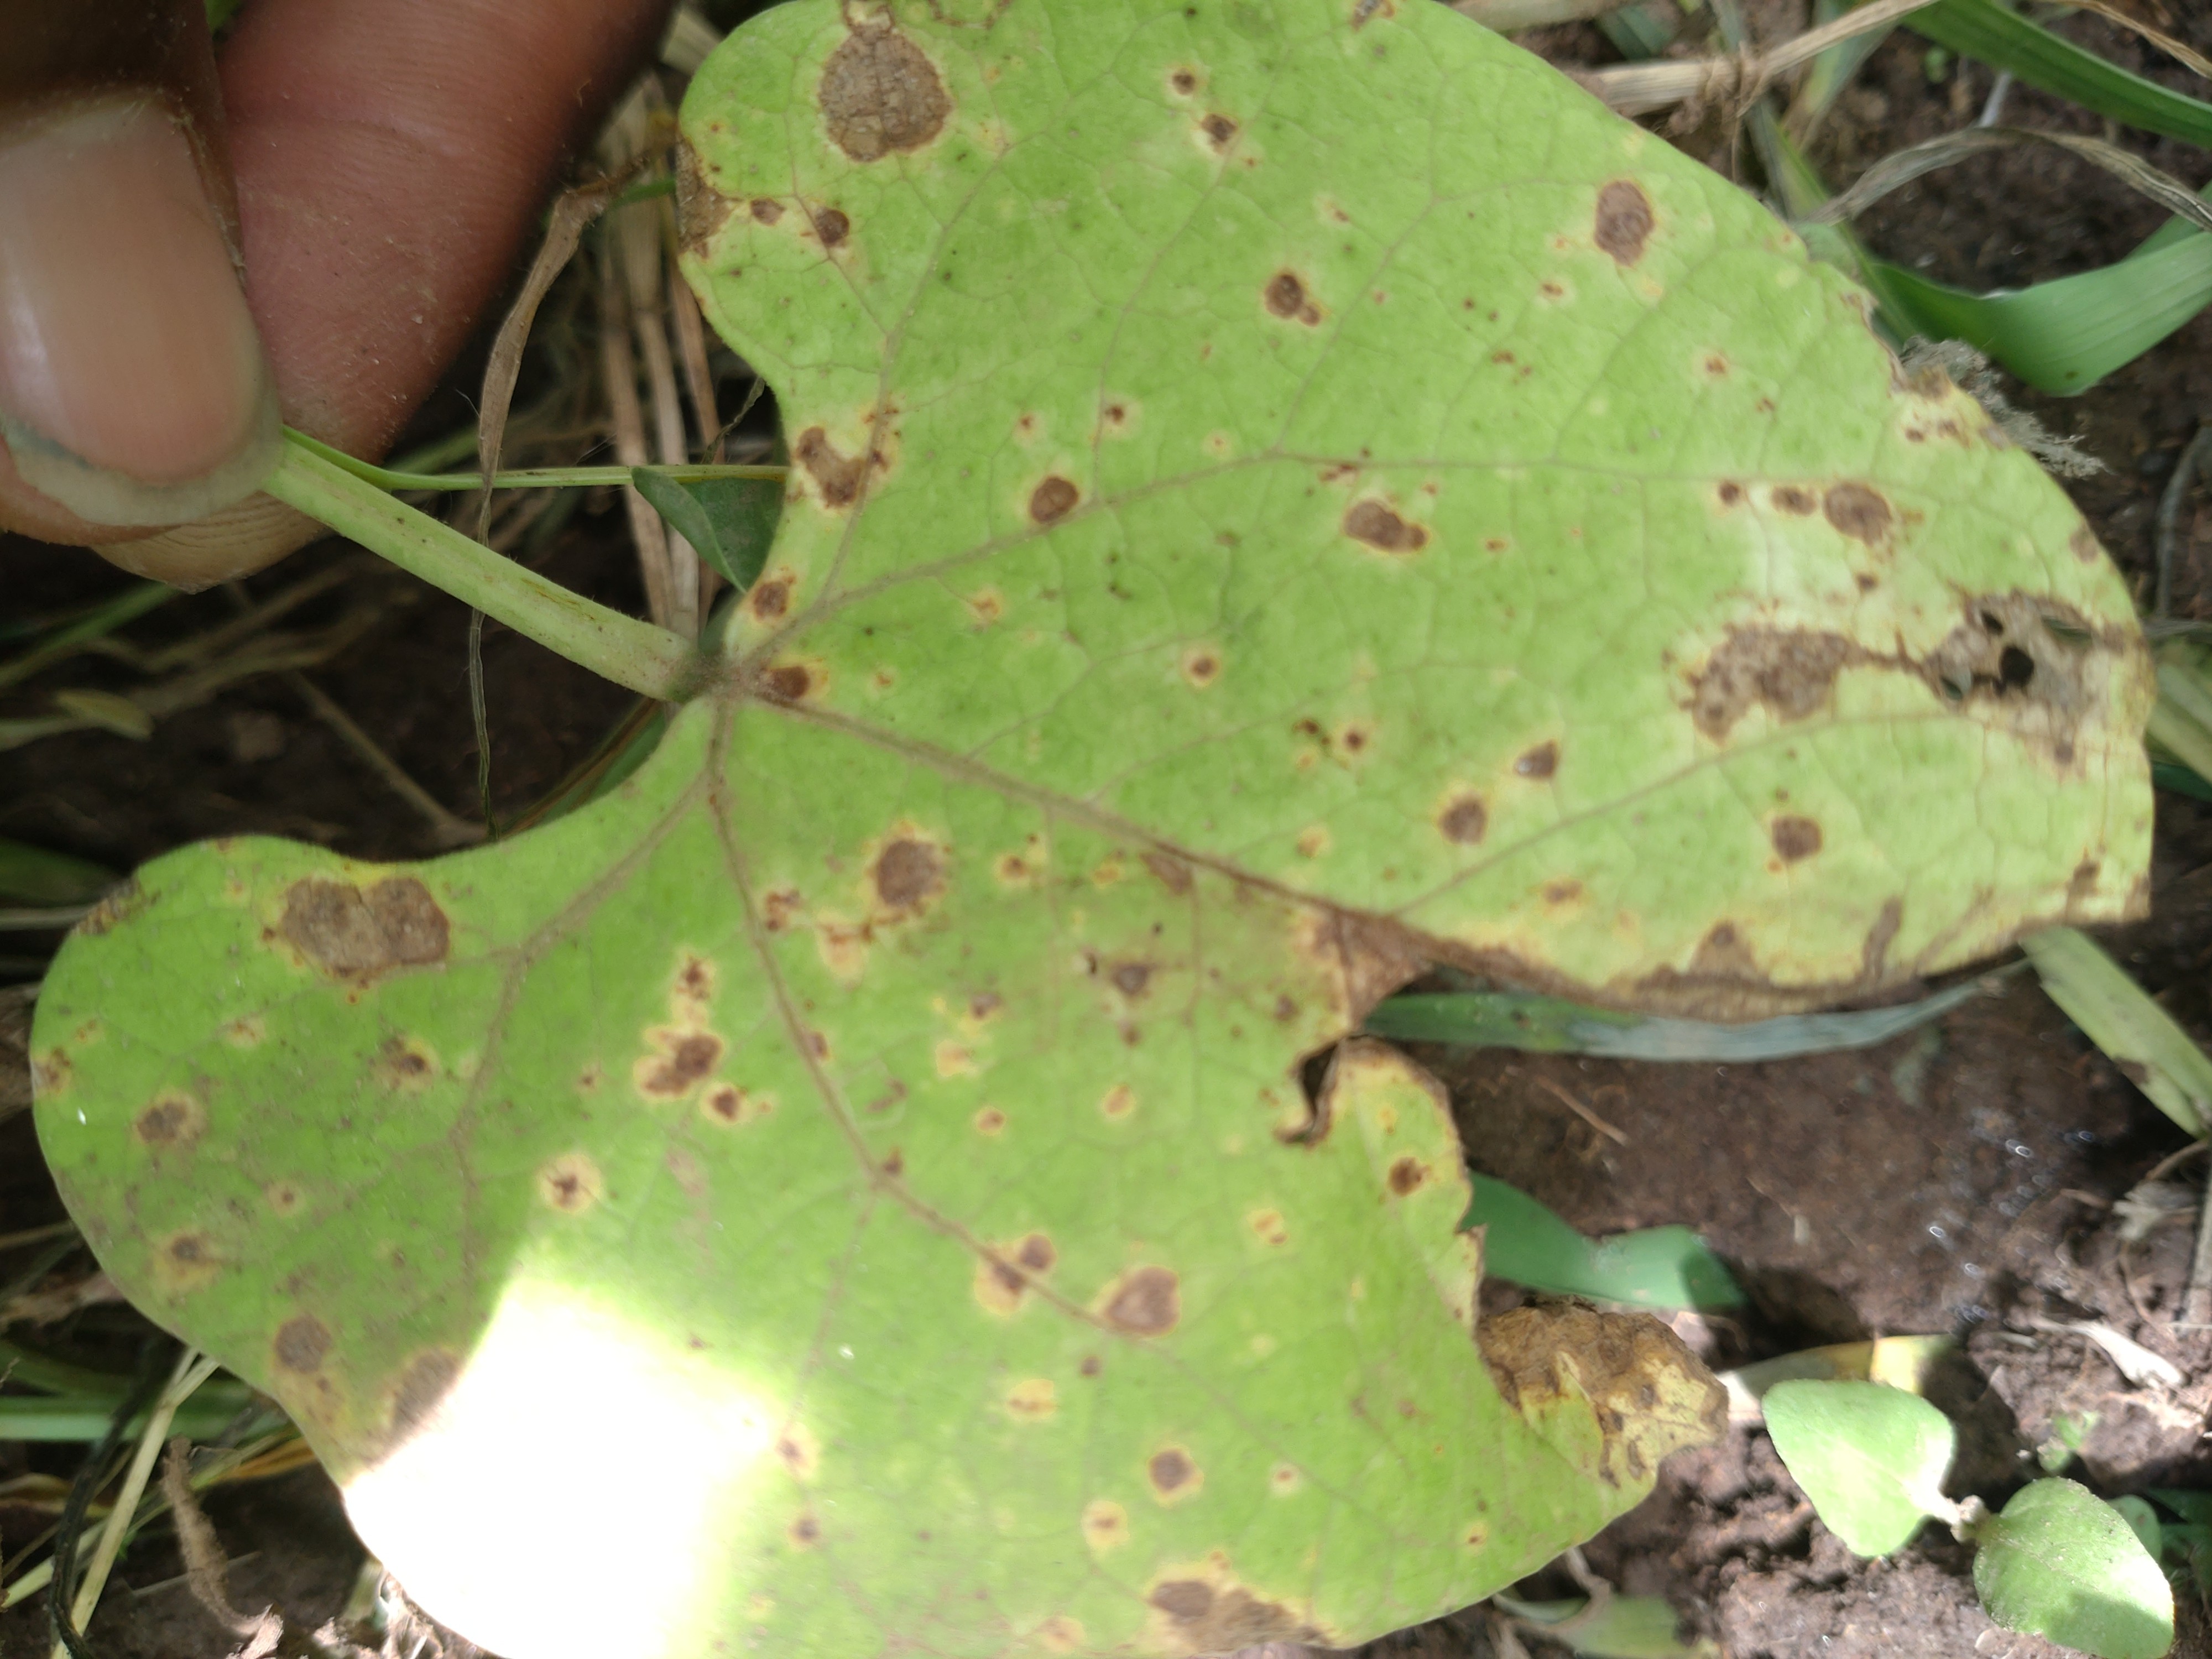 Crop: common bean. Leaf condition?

rust
